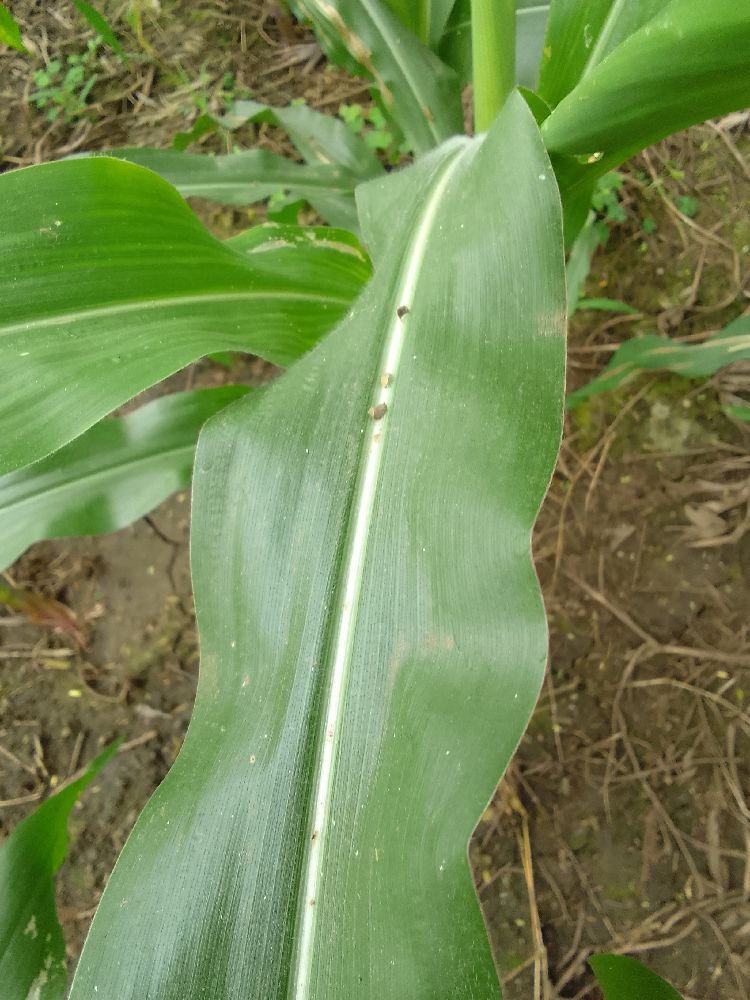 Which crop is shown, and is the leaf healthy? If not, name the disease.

maize, healthy
